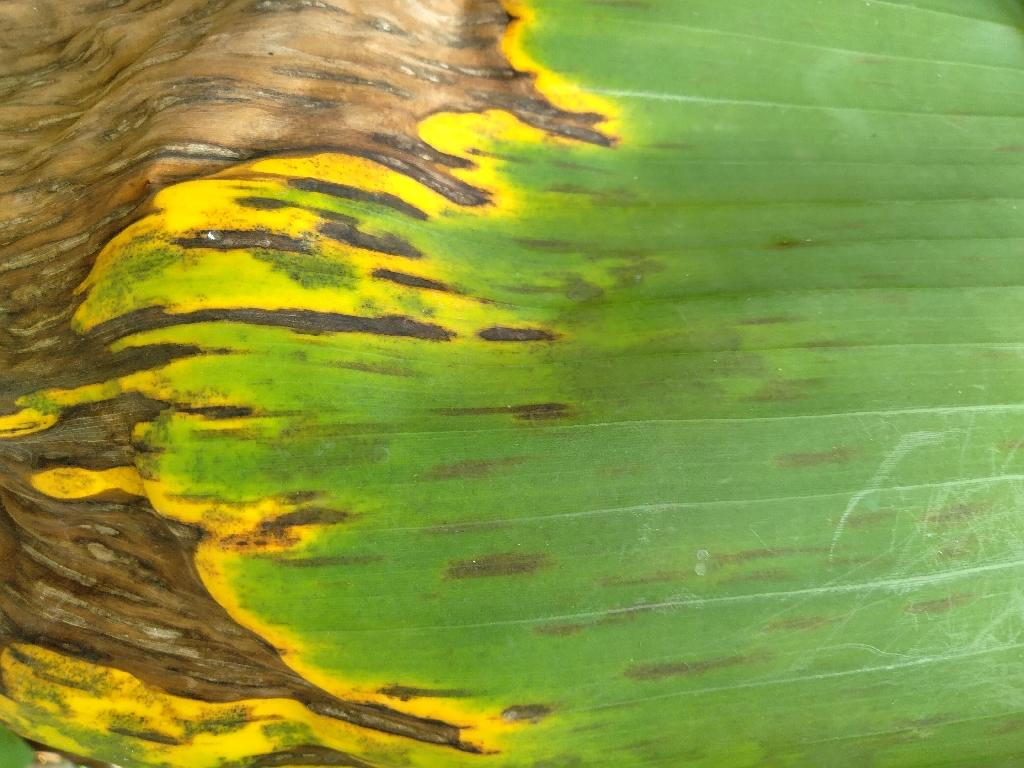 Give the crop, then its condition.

banana, black sigatoka
